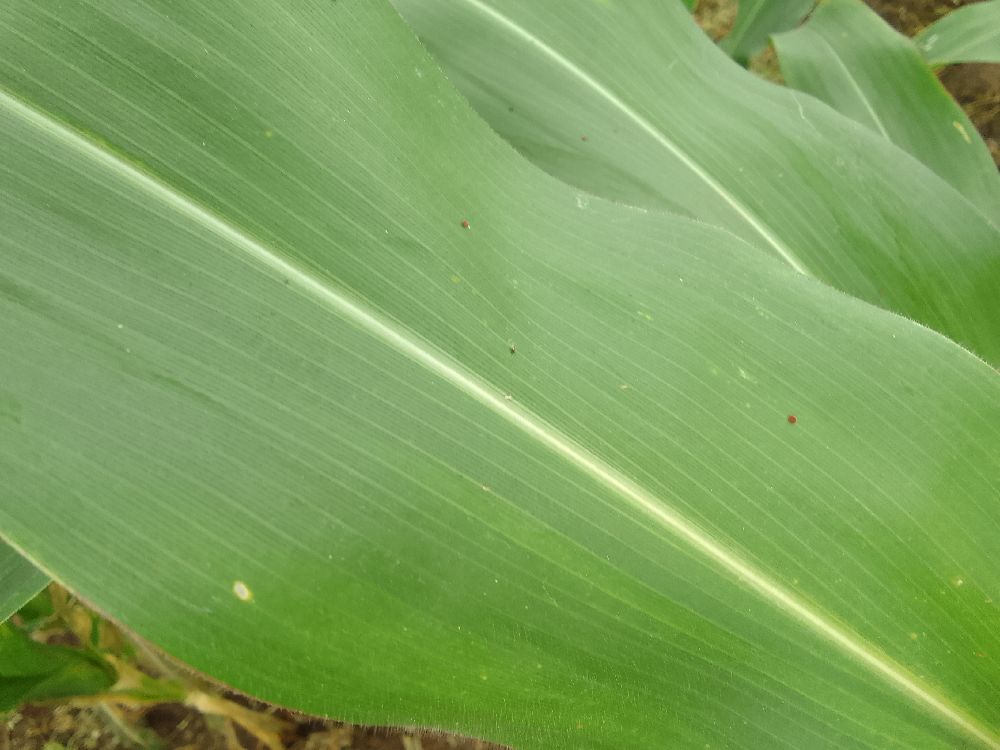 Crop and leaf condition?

maize, healthy
